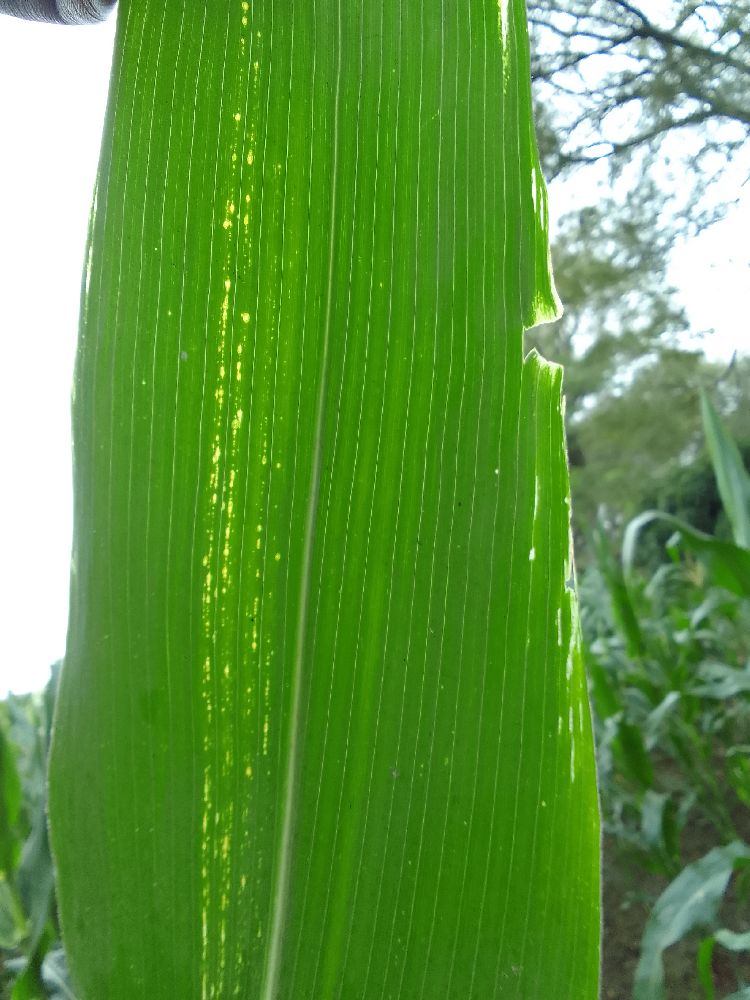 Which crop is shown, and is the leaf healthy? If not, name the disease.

maize, maize streak virus
